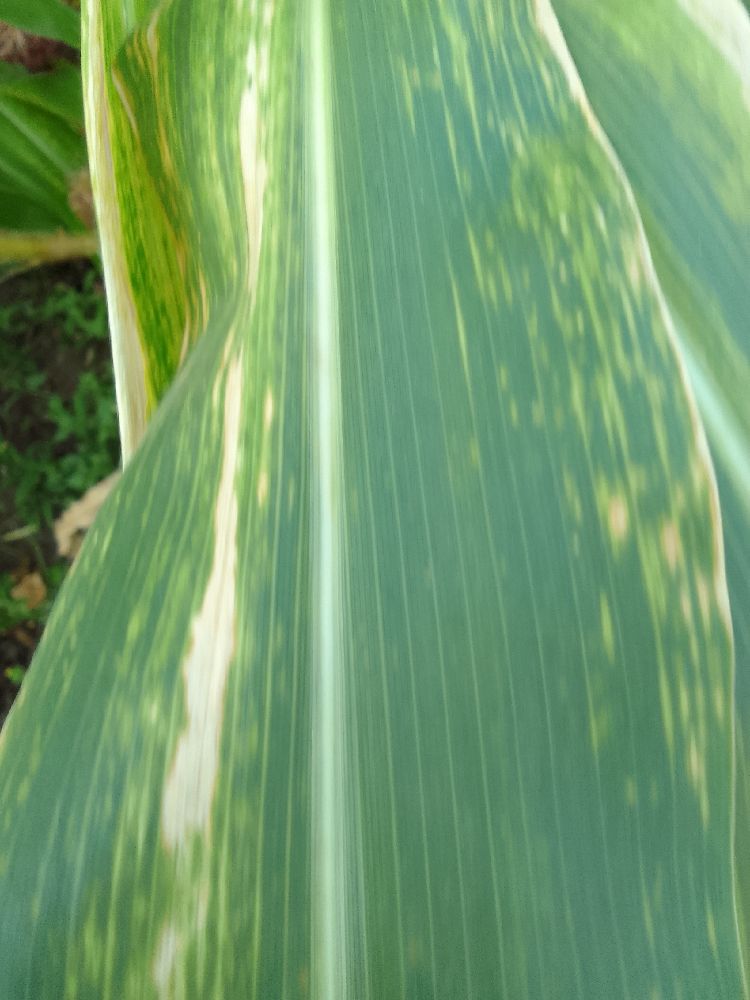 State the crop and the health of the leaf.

maize, maize lethal necrosis
